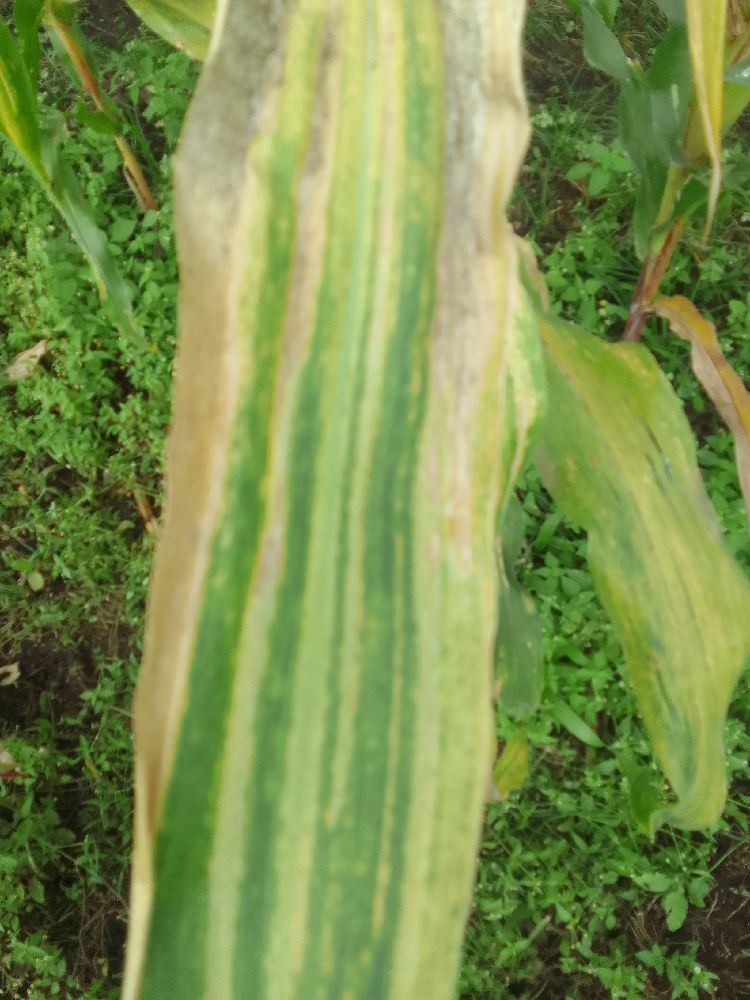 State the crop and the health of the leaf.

maize, maize lethal necrosis
